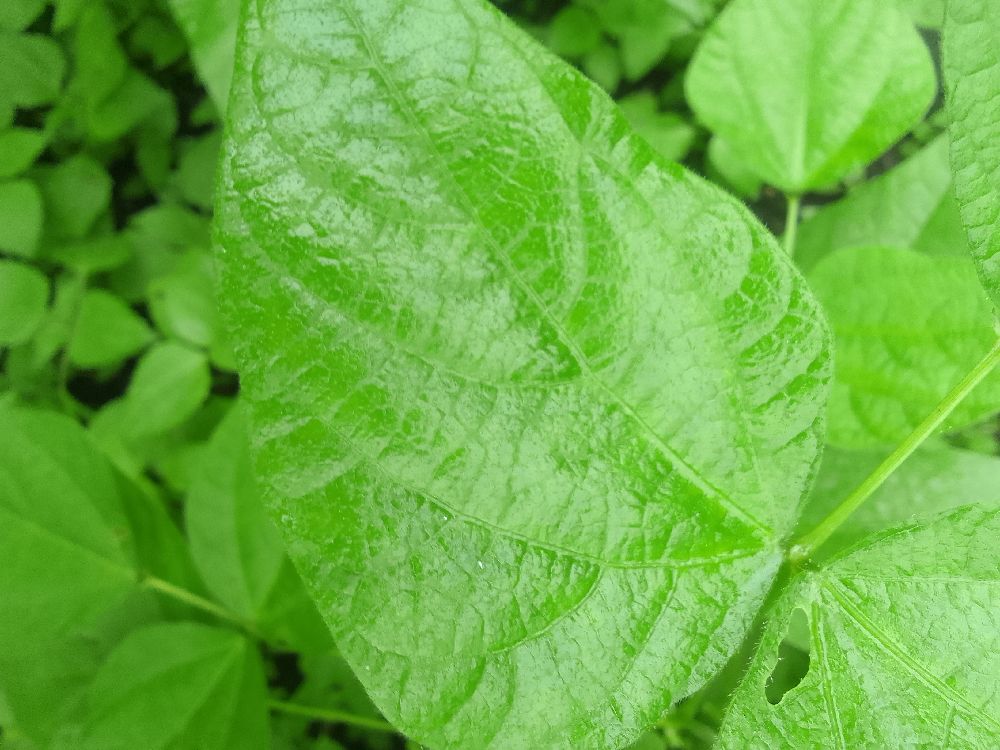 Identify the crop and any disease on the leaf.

common bean, healthy
